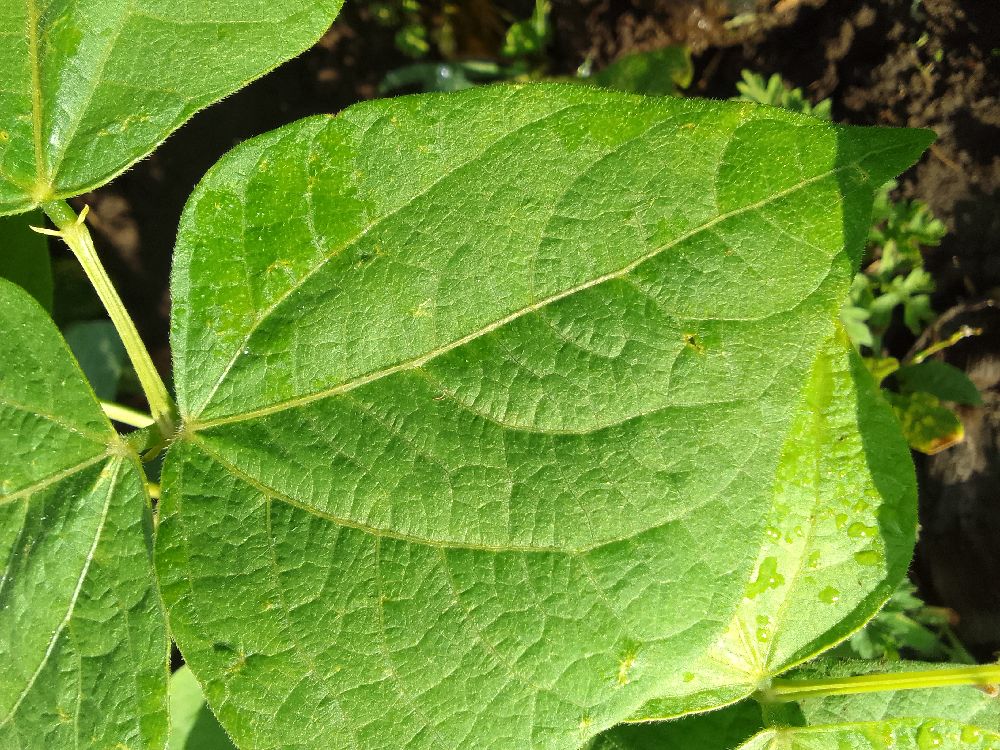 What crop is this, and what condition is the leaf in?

common bean, healthy
